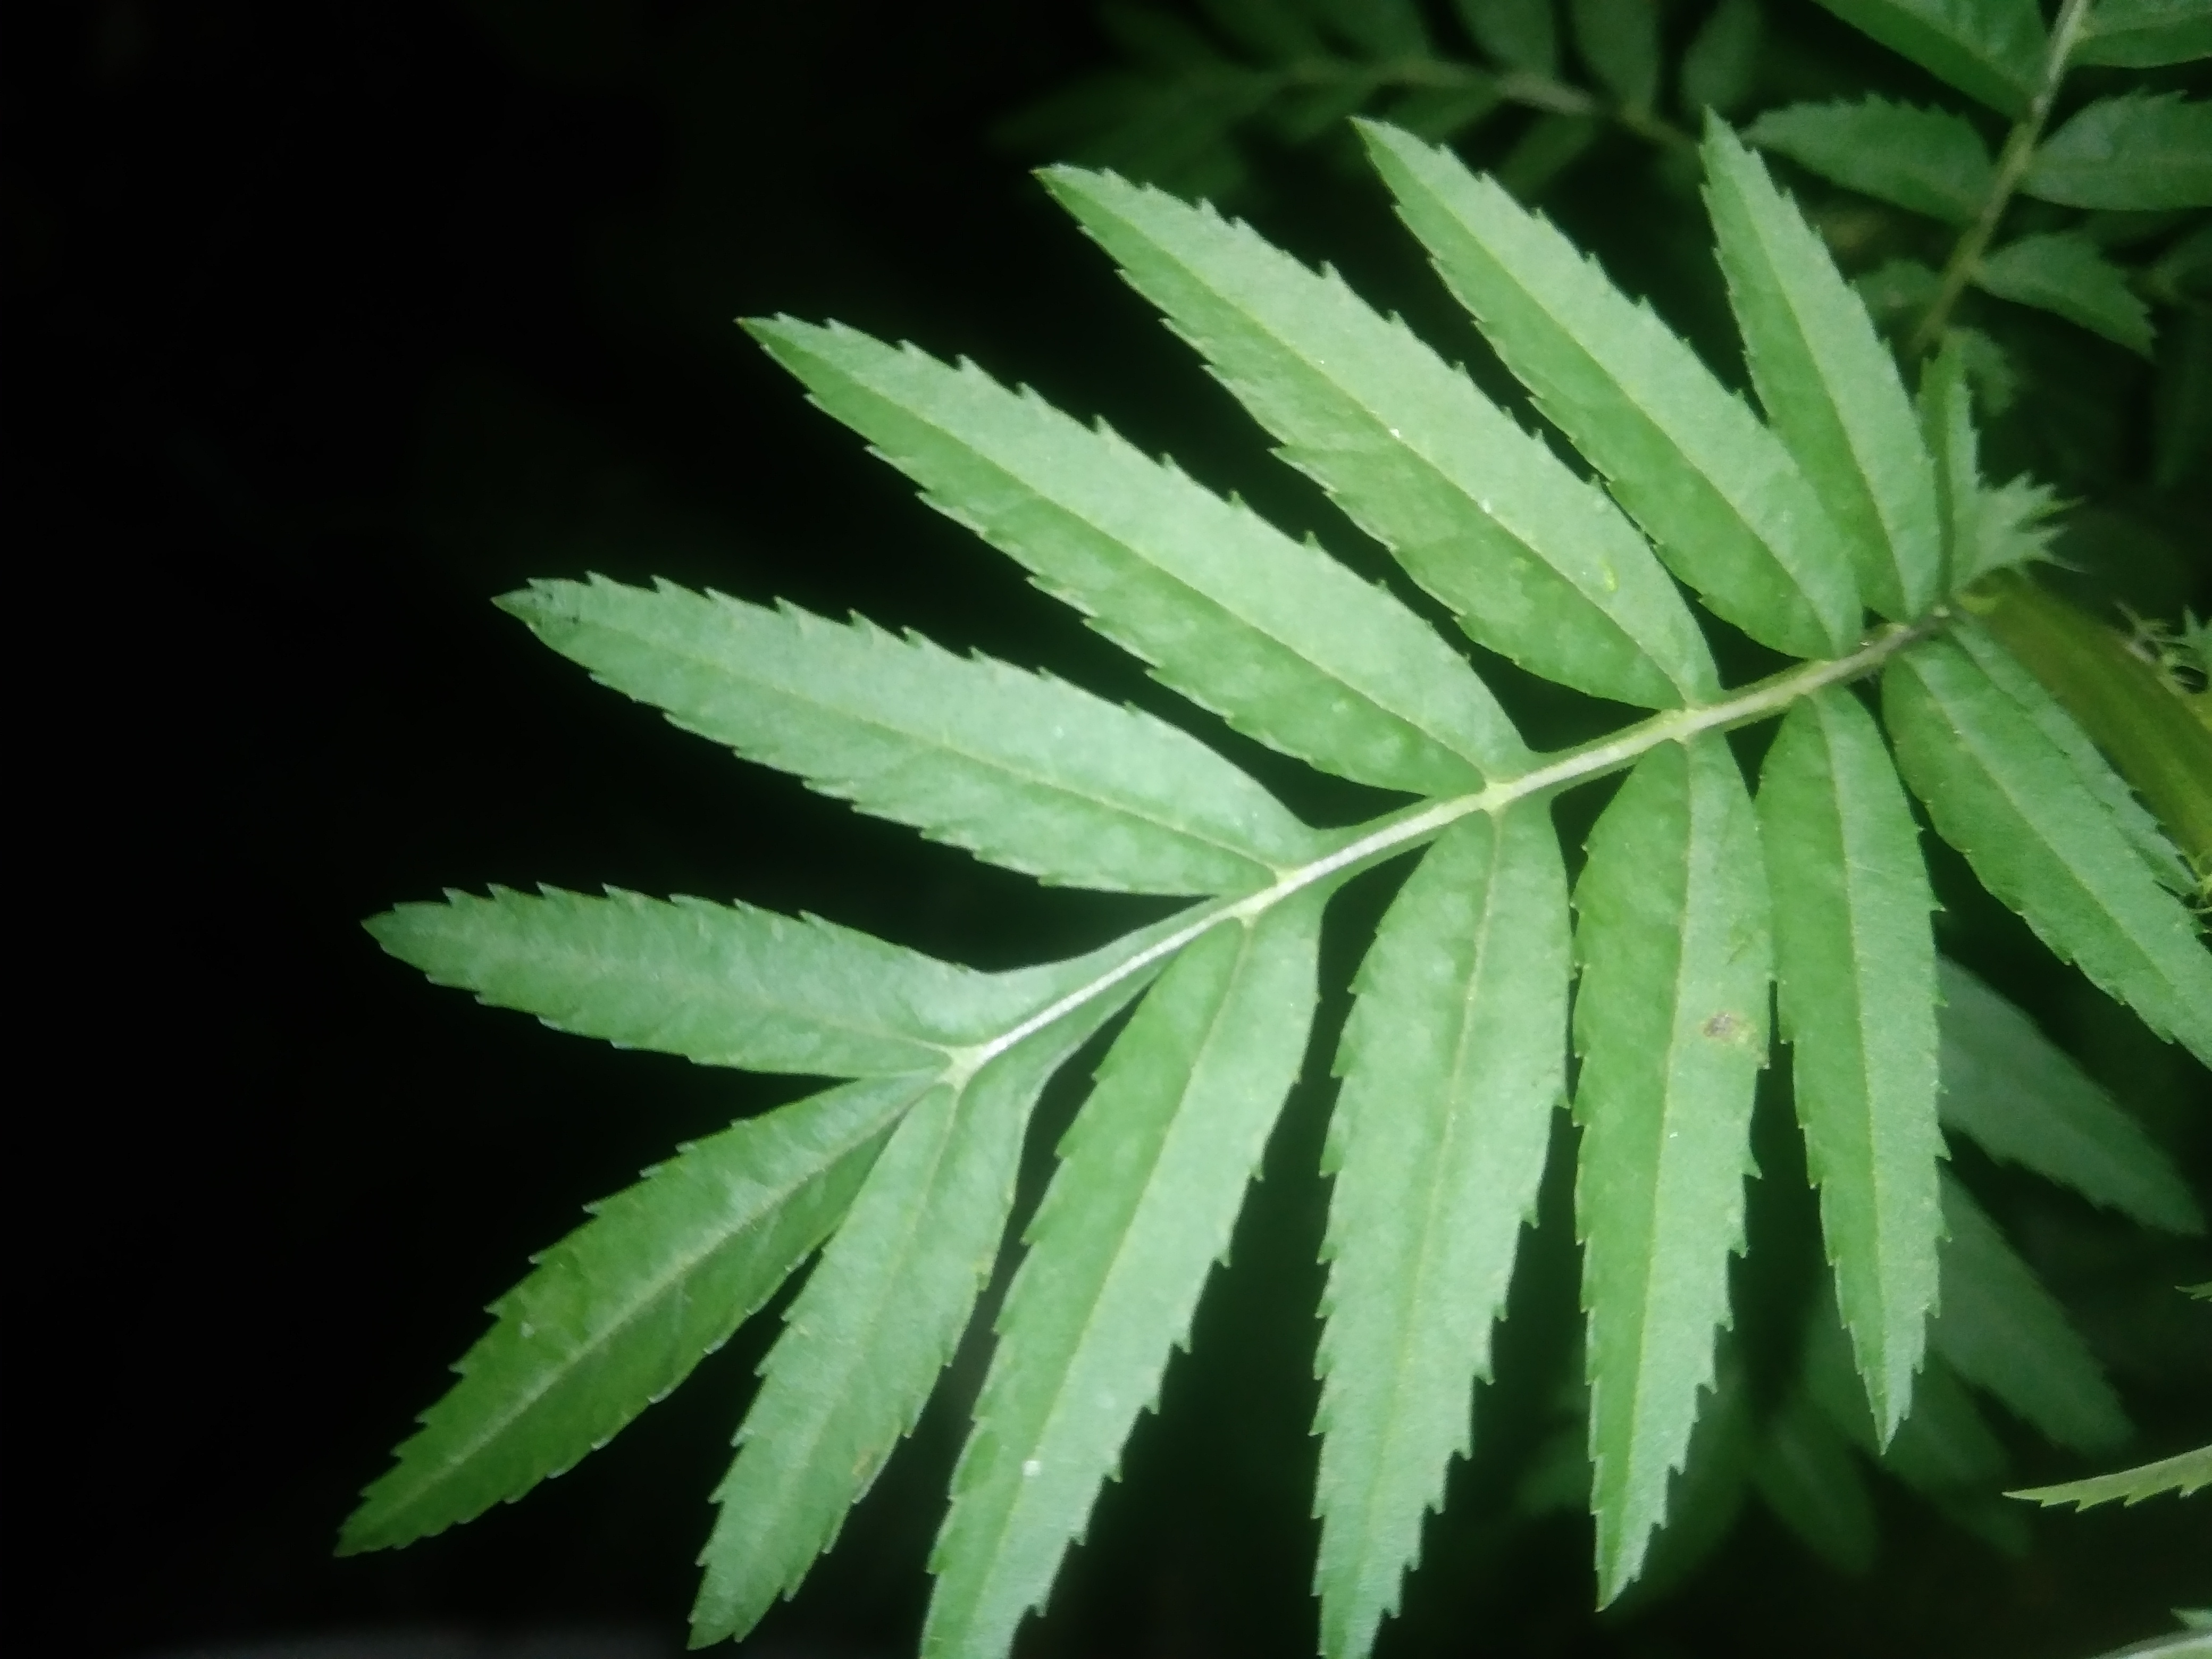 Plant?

marigold
